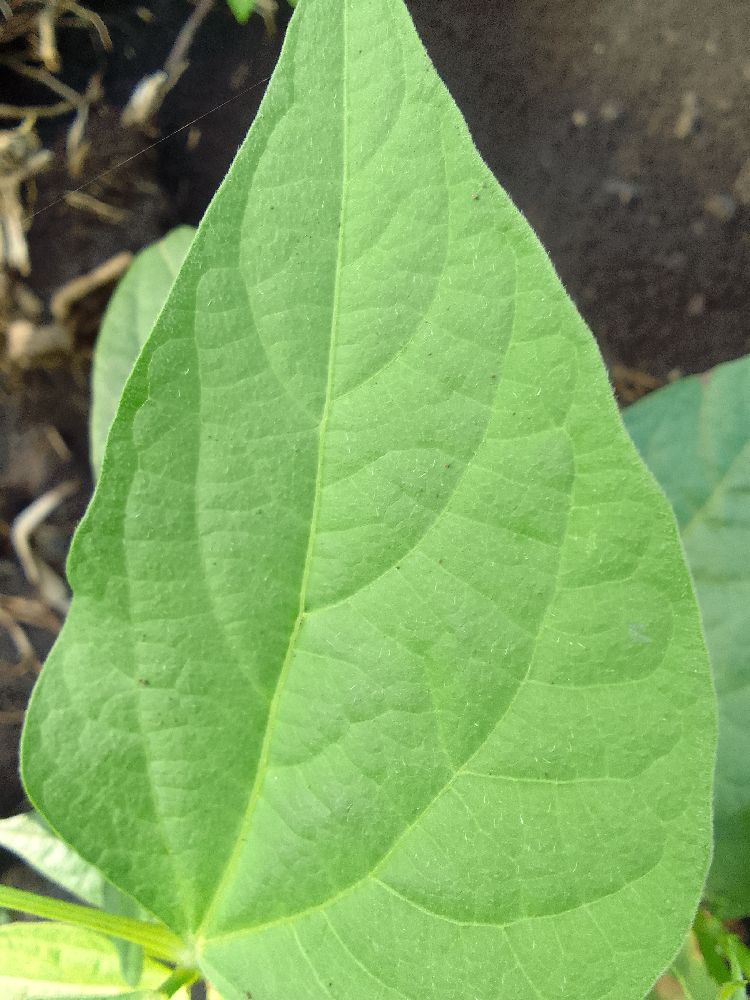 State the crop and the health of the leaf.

common bean, healthy
